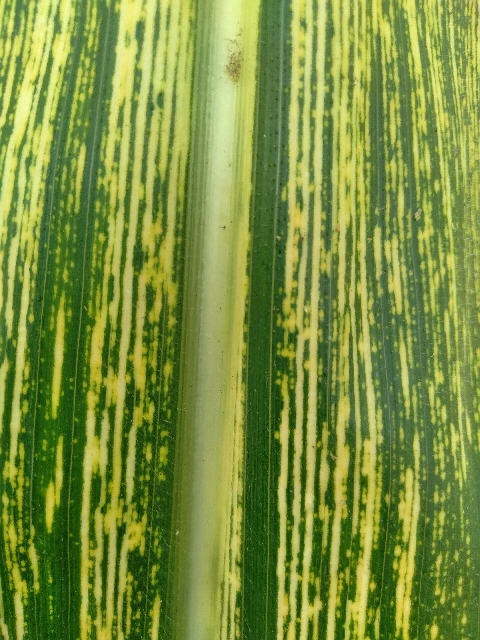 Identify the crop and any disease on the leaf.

maize, maize streak virus
